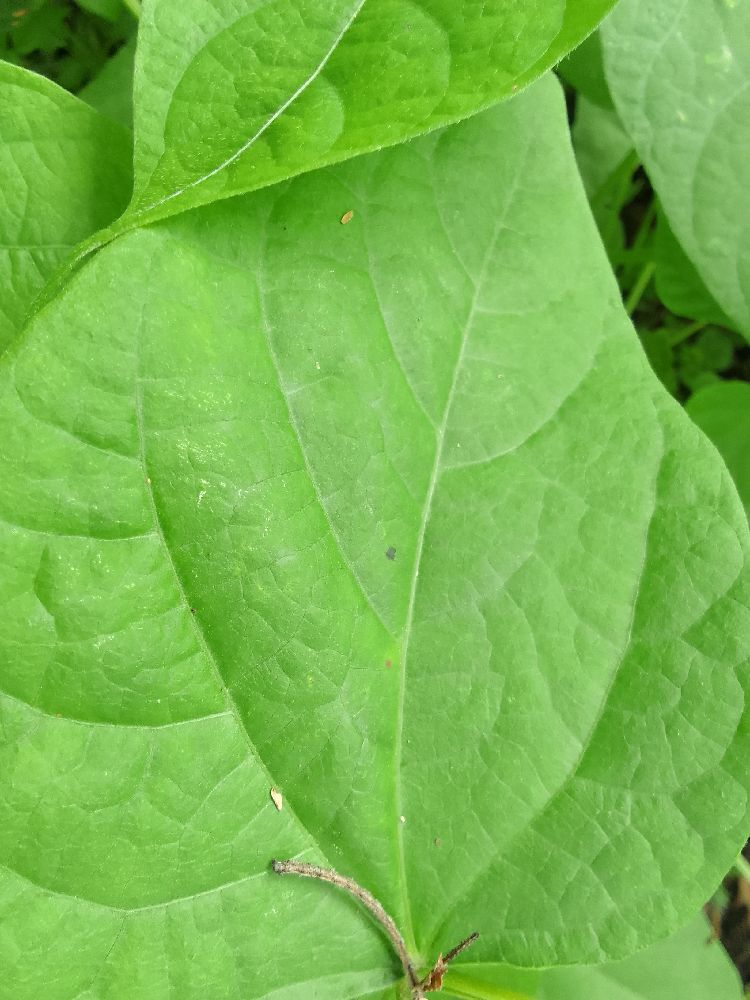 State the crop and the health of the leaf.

common bean, healthy
